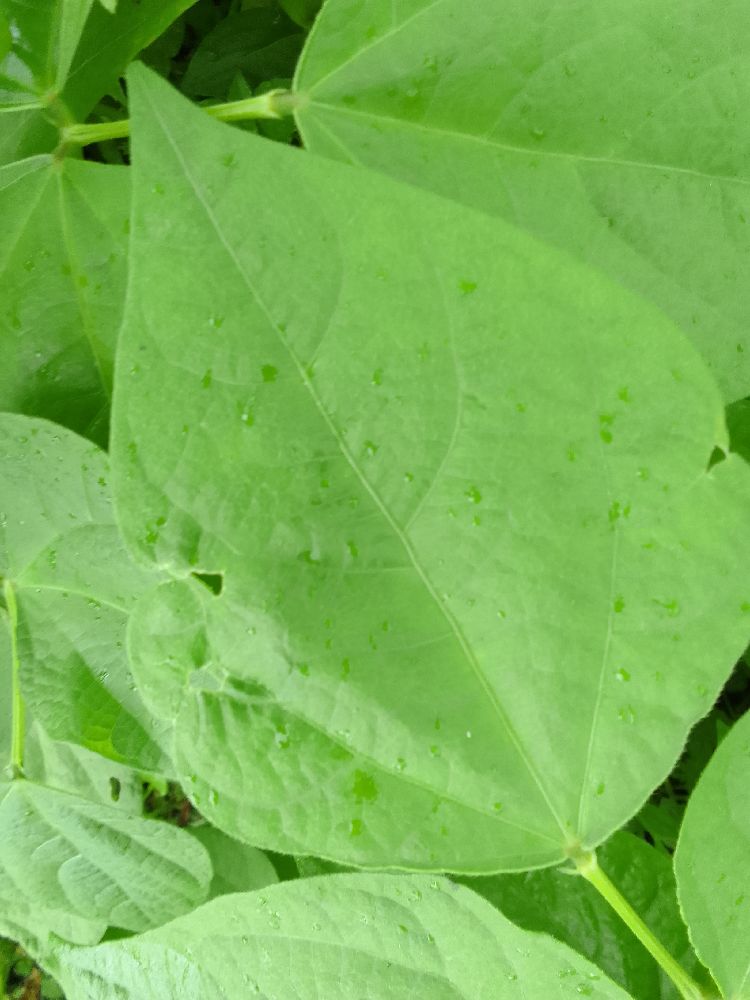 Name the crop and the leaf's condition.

common bean, healthy
